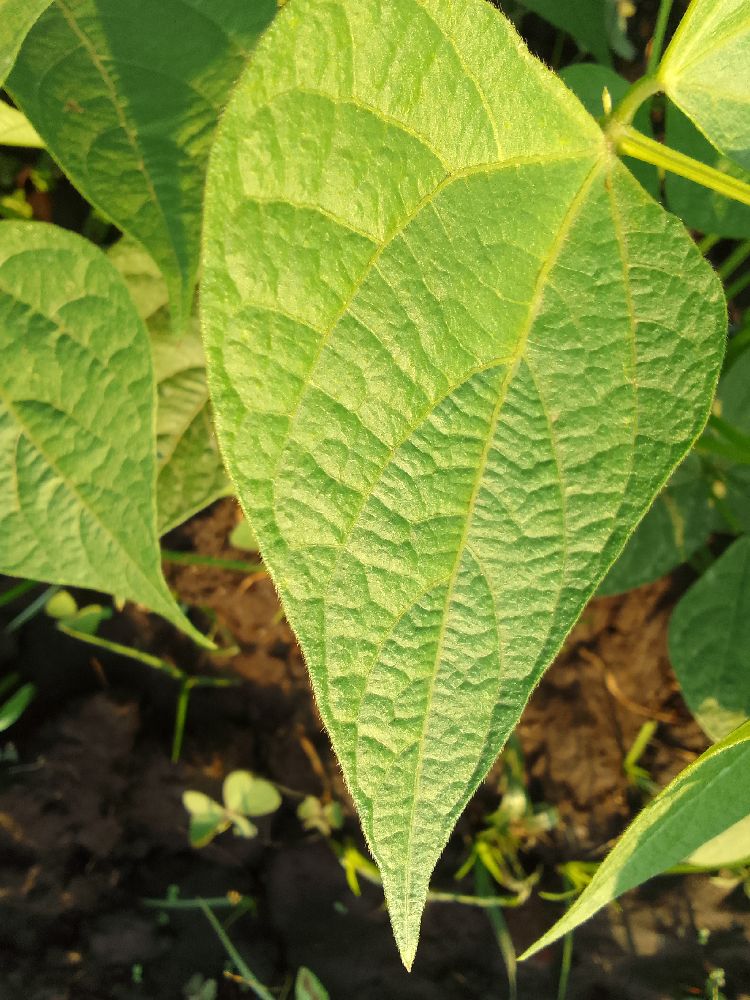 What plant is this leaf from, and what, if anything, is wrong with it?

common bean, healthy
